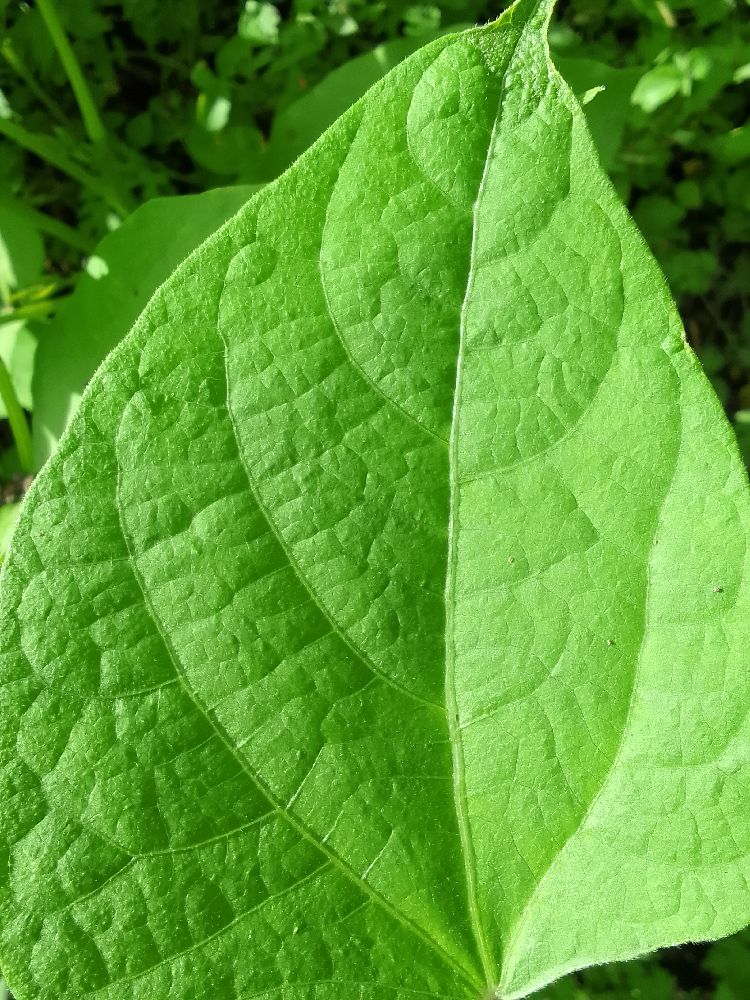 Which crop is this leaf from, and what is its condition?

common bean, healthy
